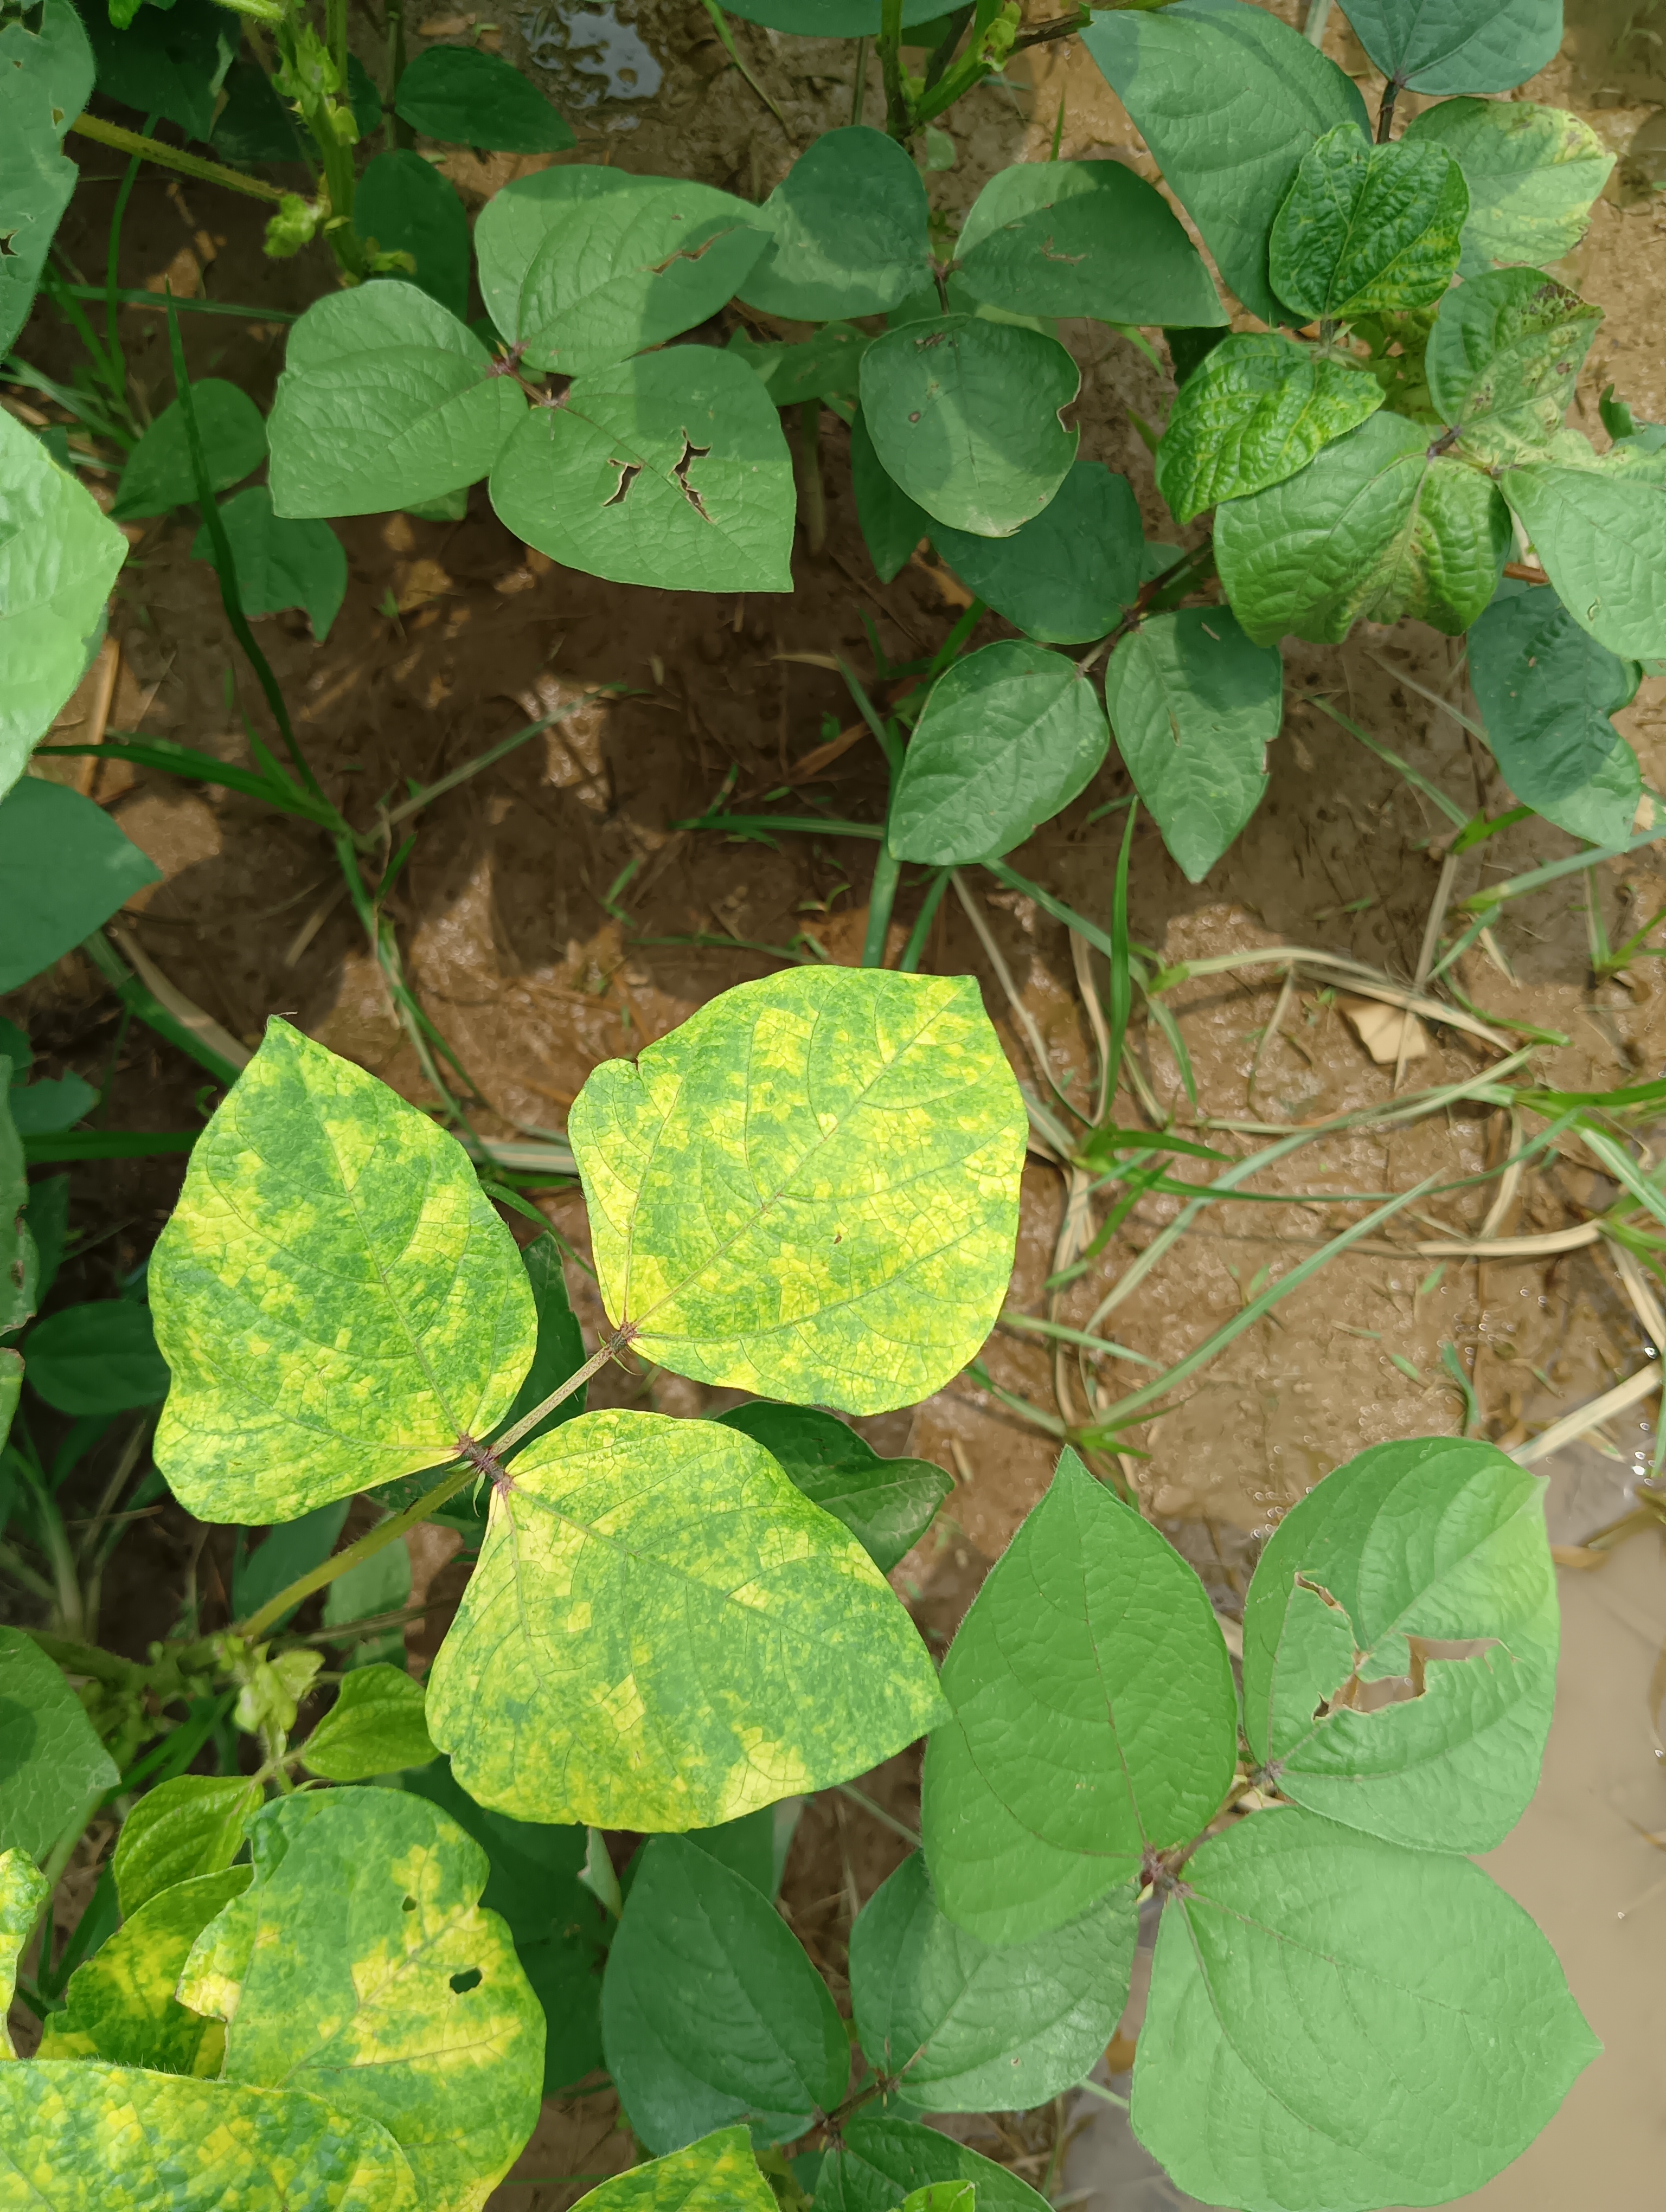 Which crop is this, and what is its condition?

mungbean, yellow mosaic
